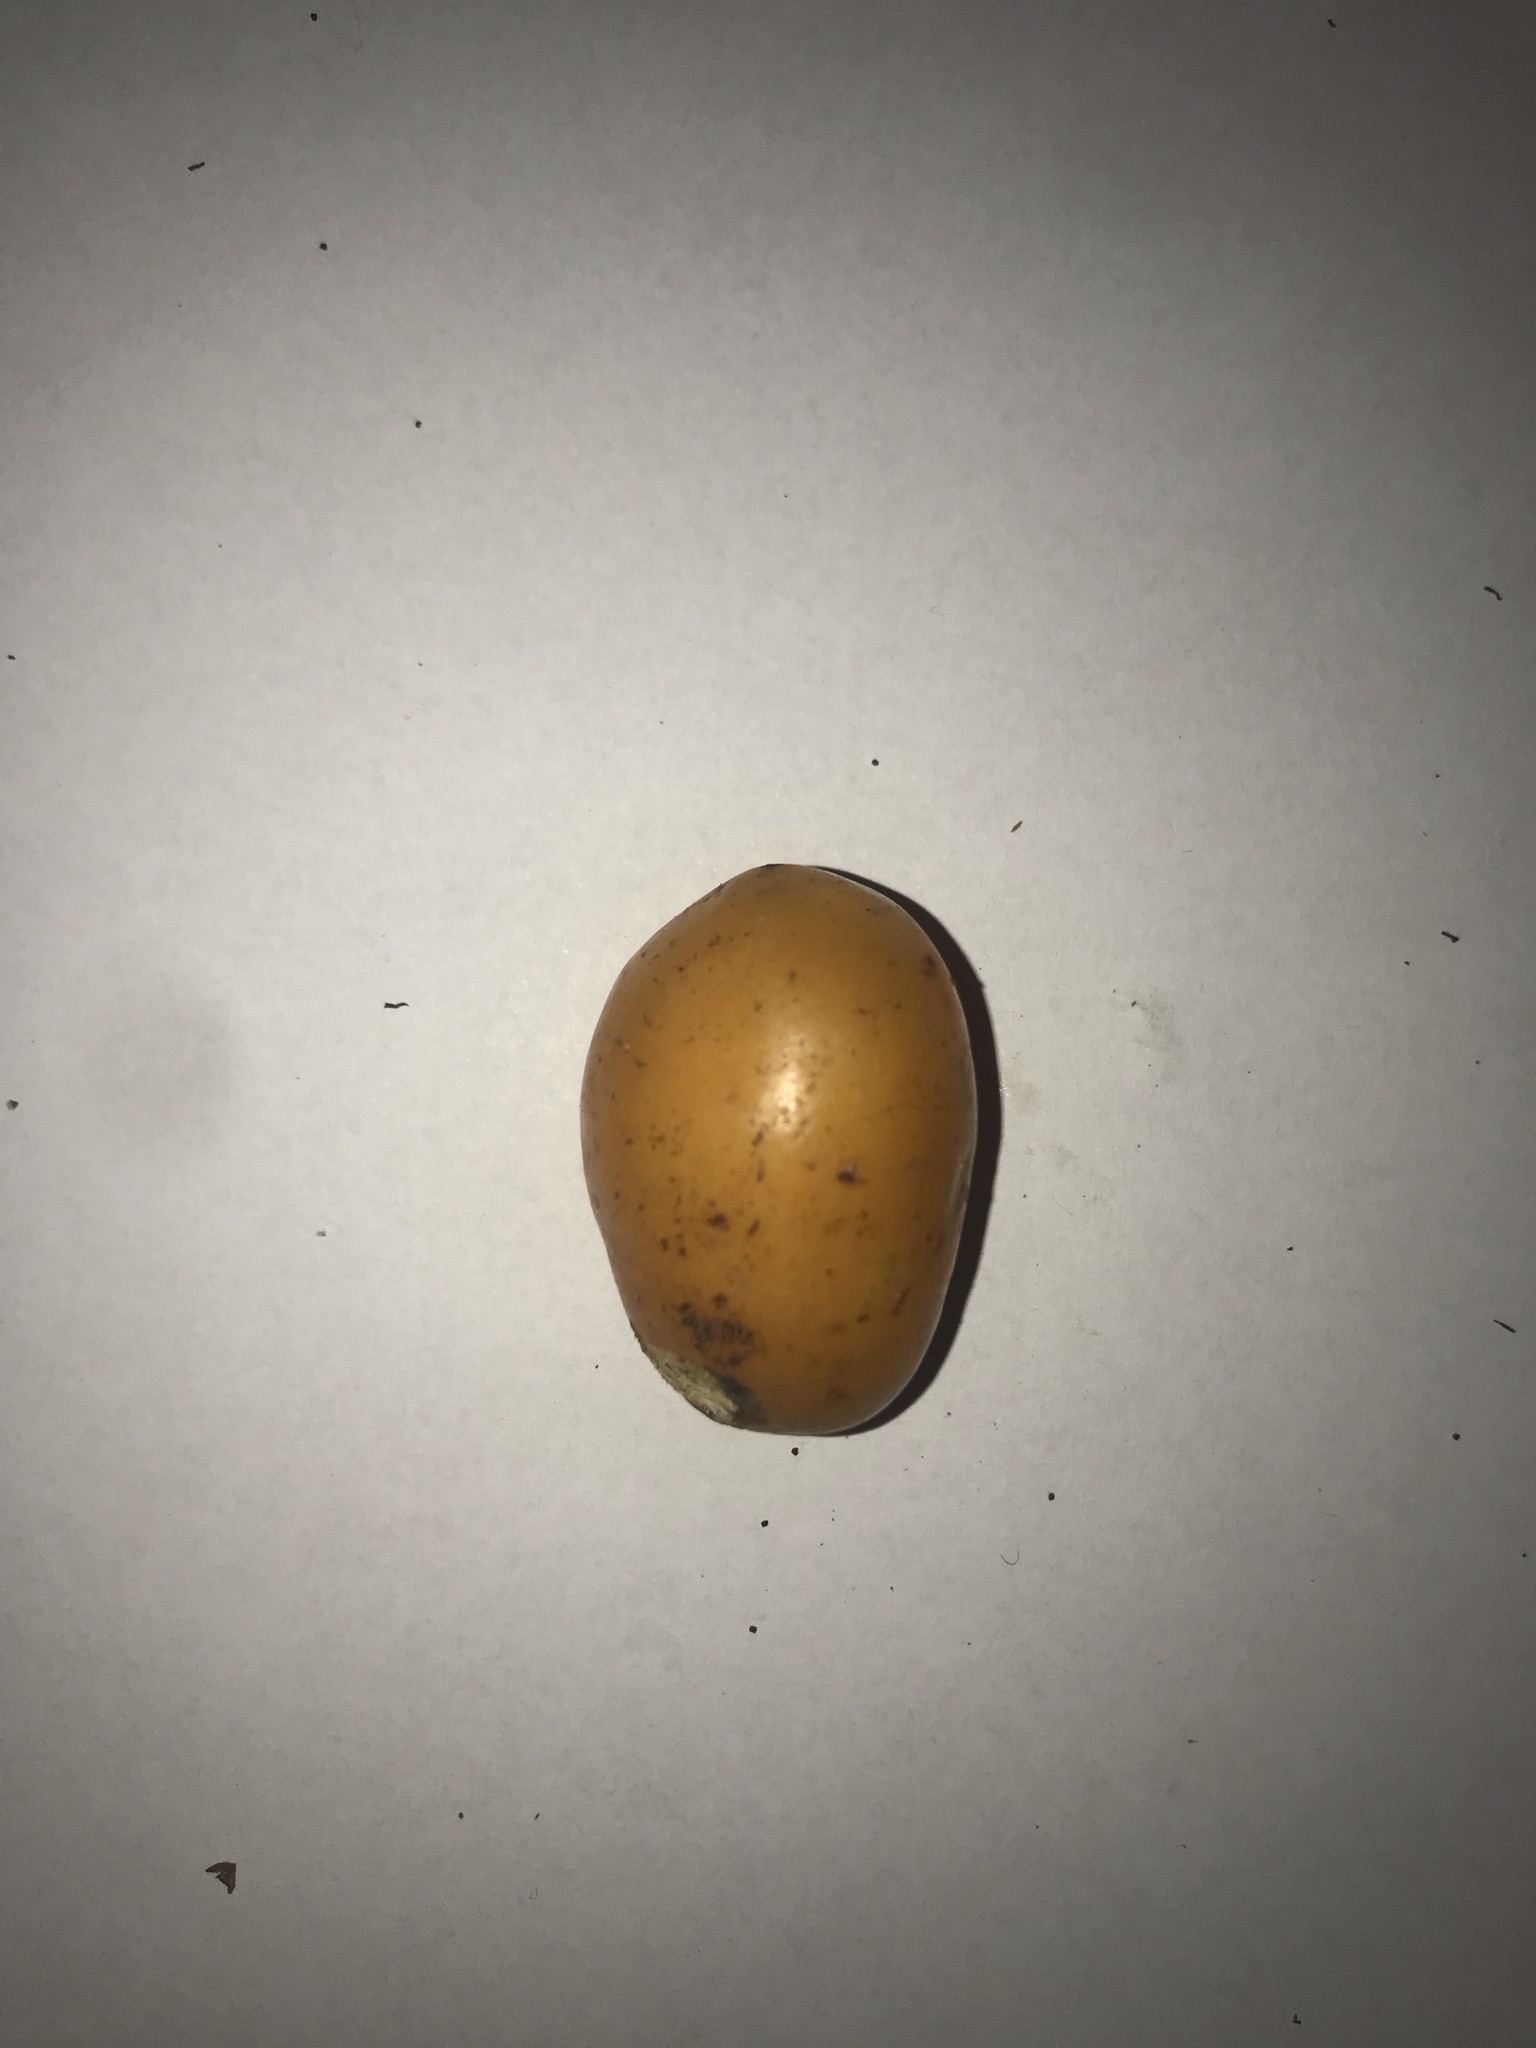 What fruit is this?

siriguela
